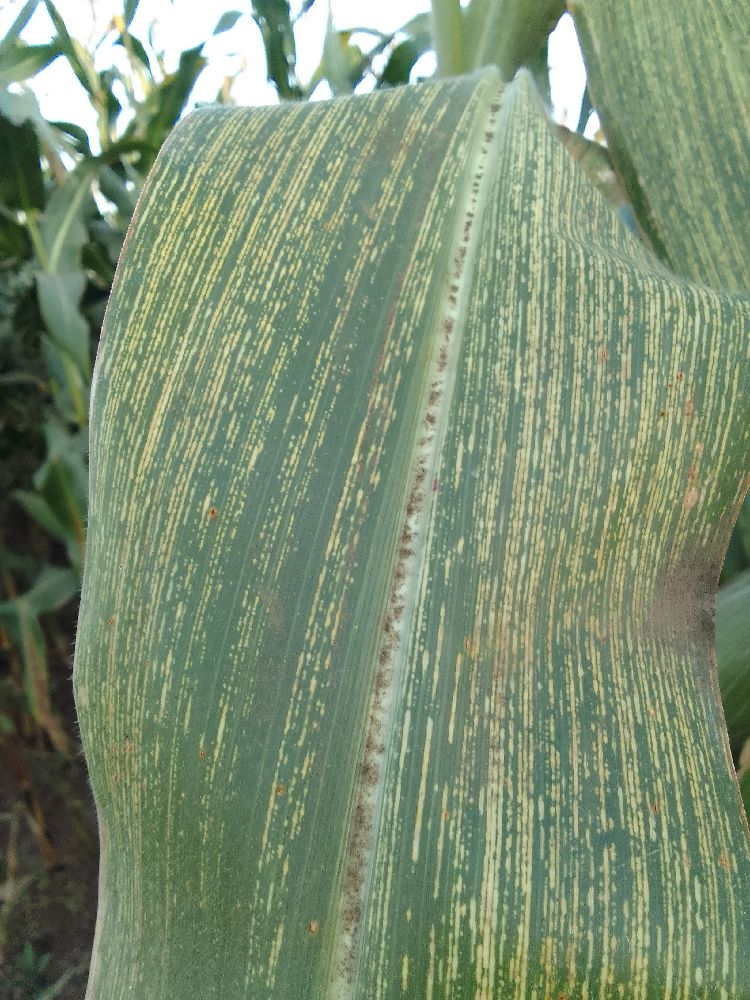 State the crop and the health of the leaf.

maize, maize streak virus
